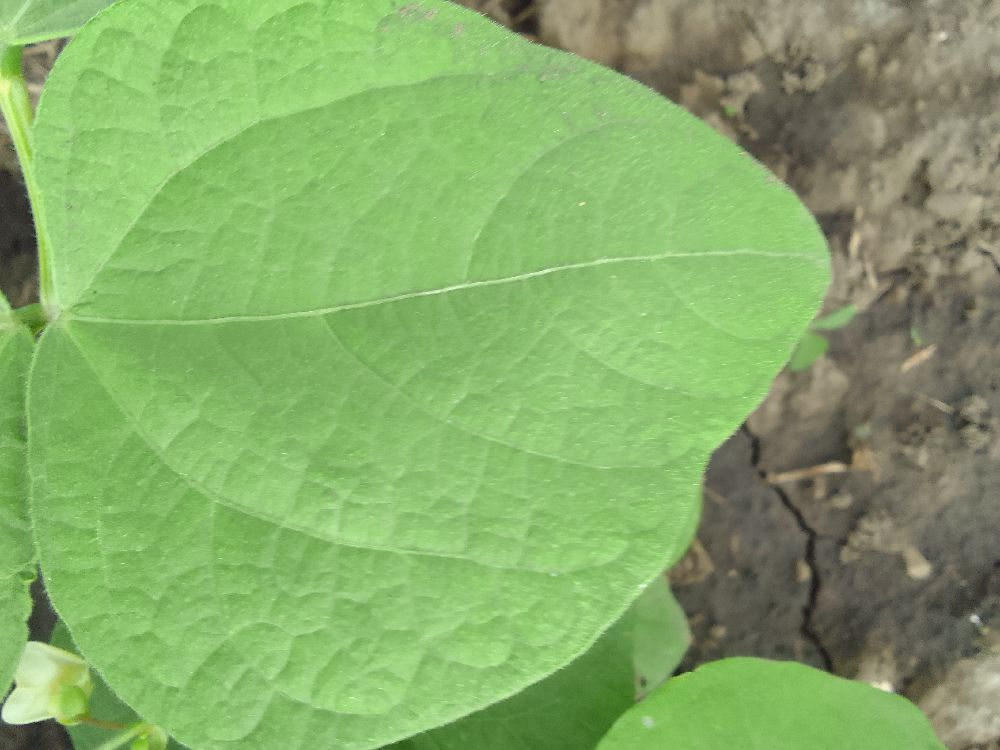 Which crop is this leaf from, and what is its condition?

common bean, healthy
